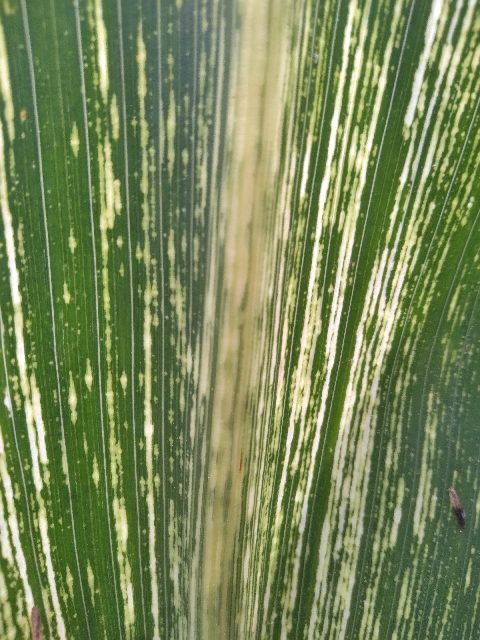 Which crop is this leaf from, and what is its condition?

maize, maize streak virus
